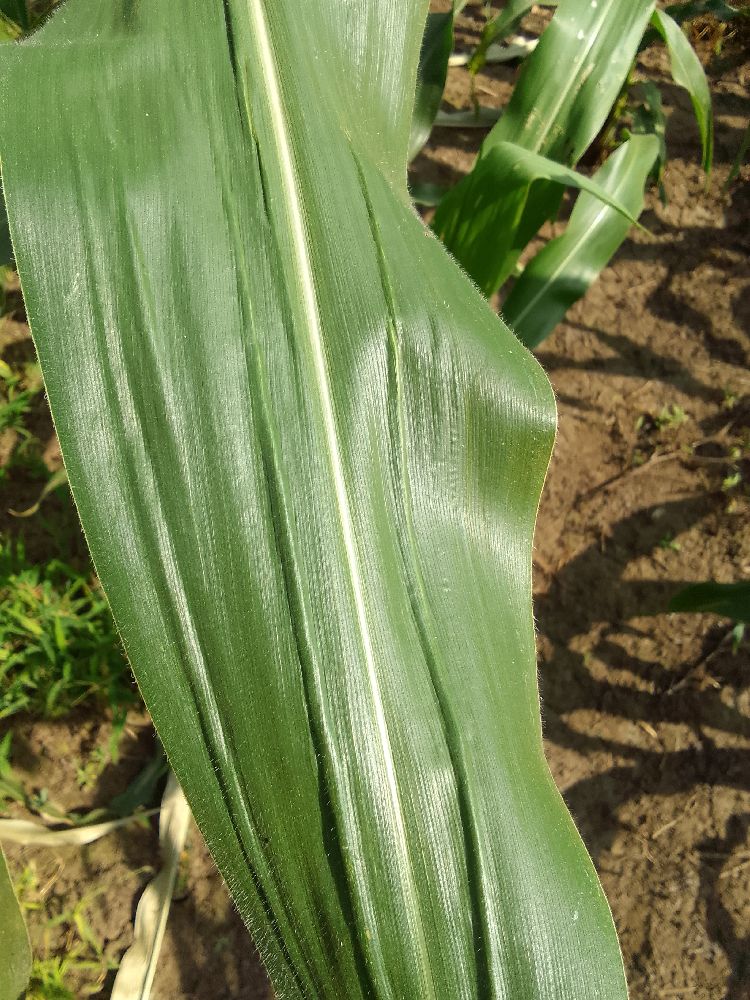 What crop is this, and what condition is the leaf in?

maize, healthy
